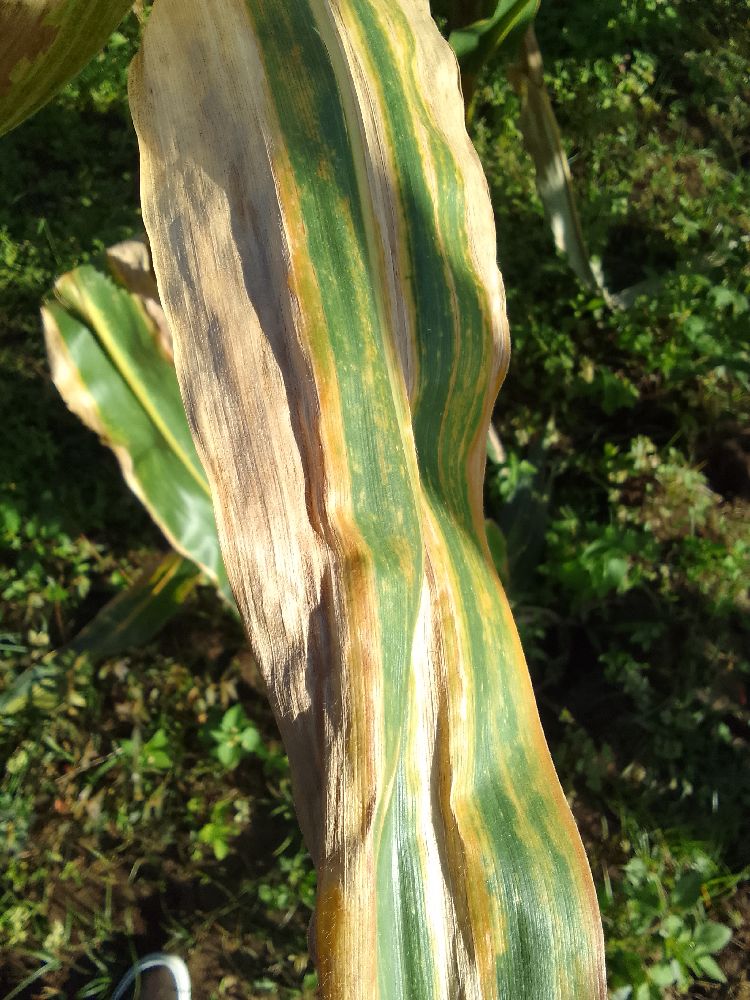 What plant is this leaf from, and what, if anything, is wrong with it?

maize, maize lethal necrosis
